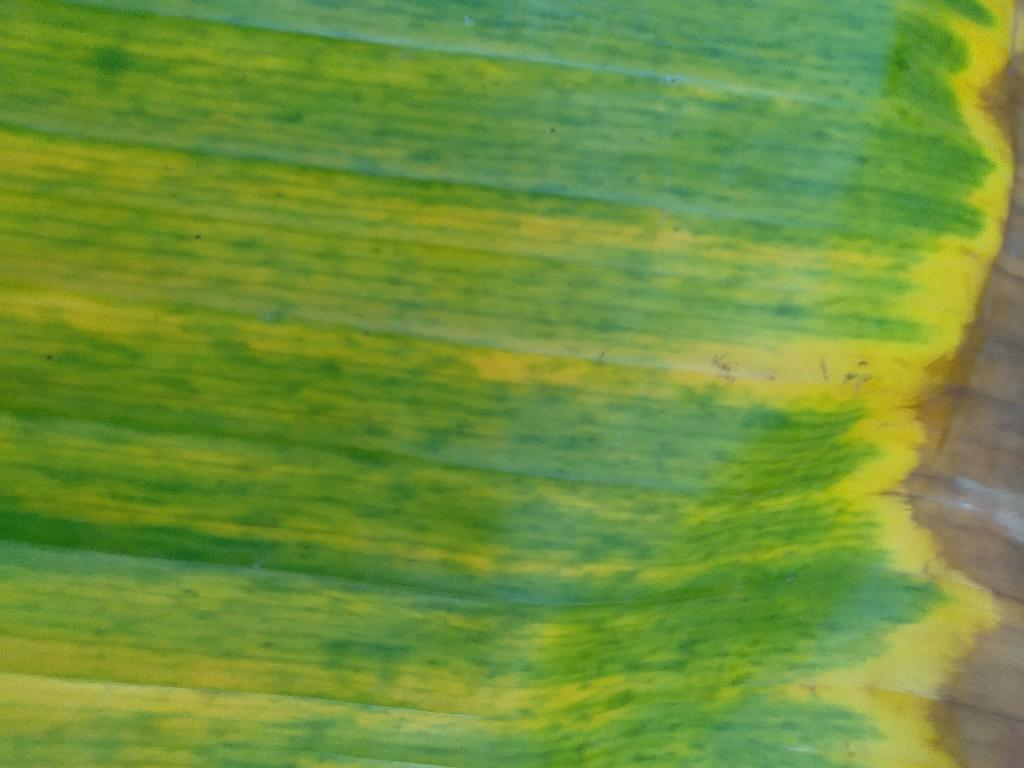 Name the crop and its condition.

banana, fusarium wilt race 1
